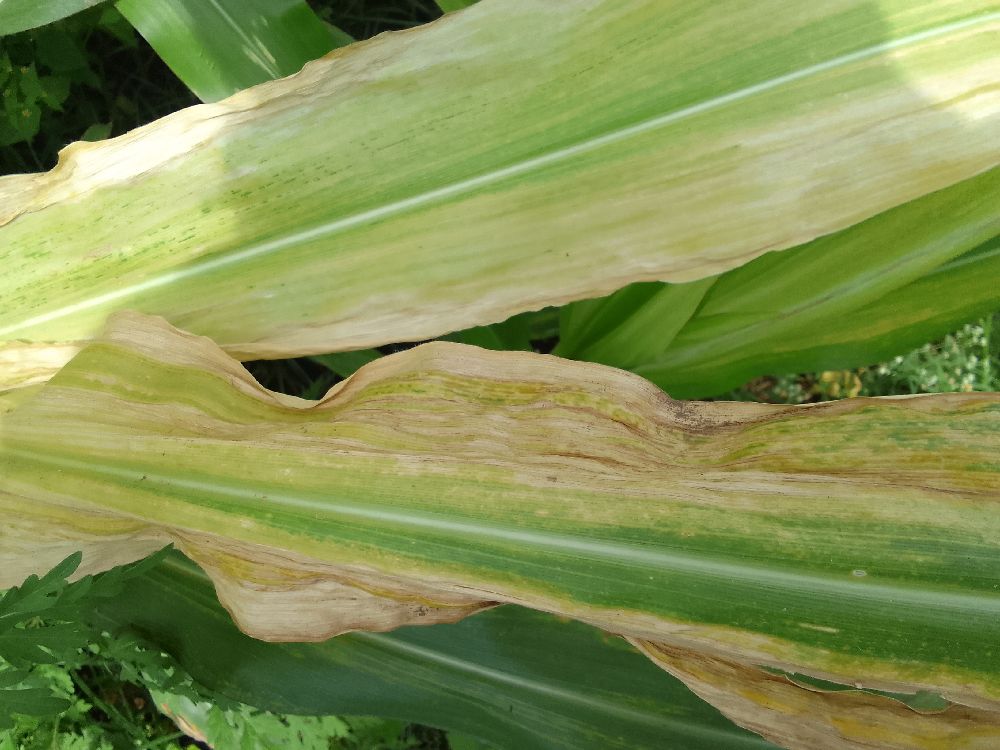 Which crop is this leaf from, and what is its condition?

maize, maize lethal necrosis
